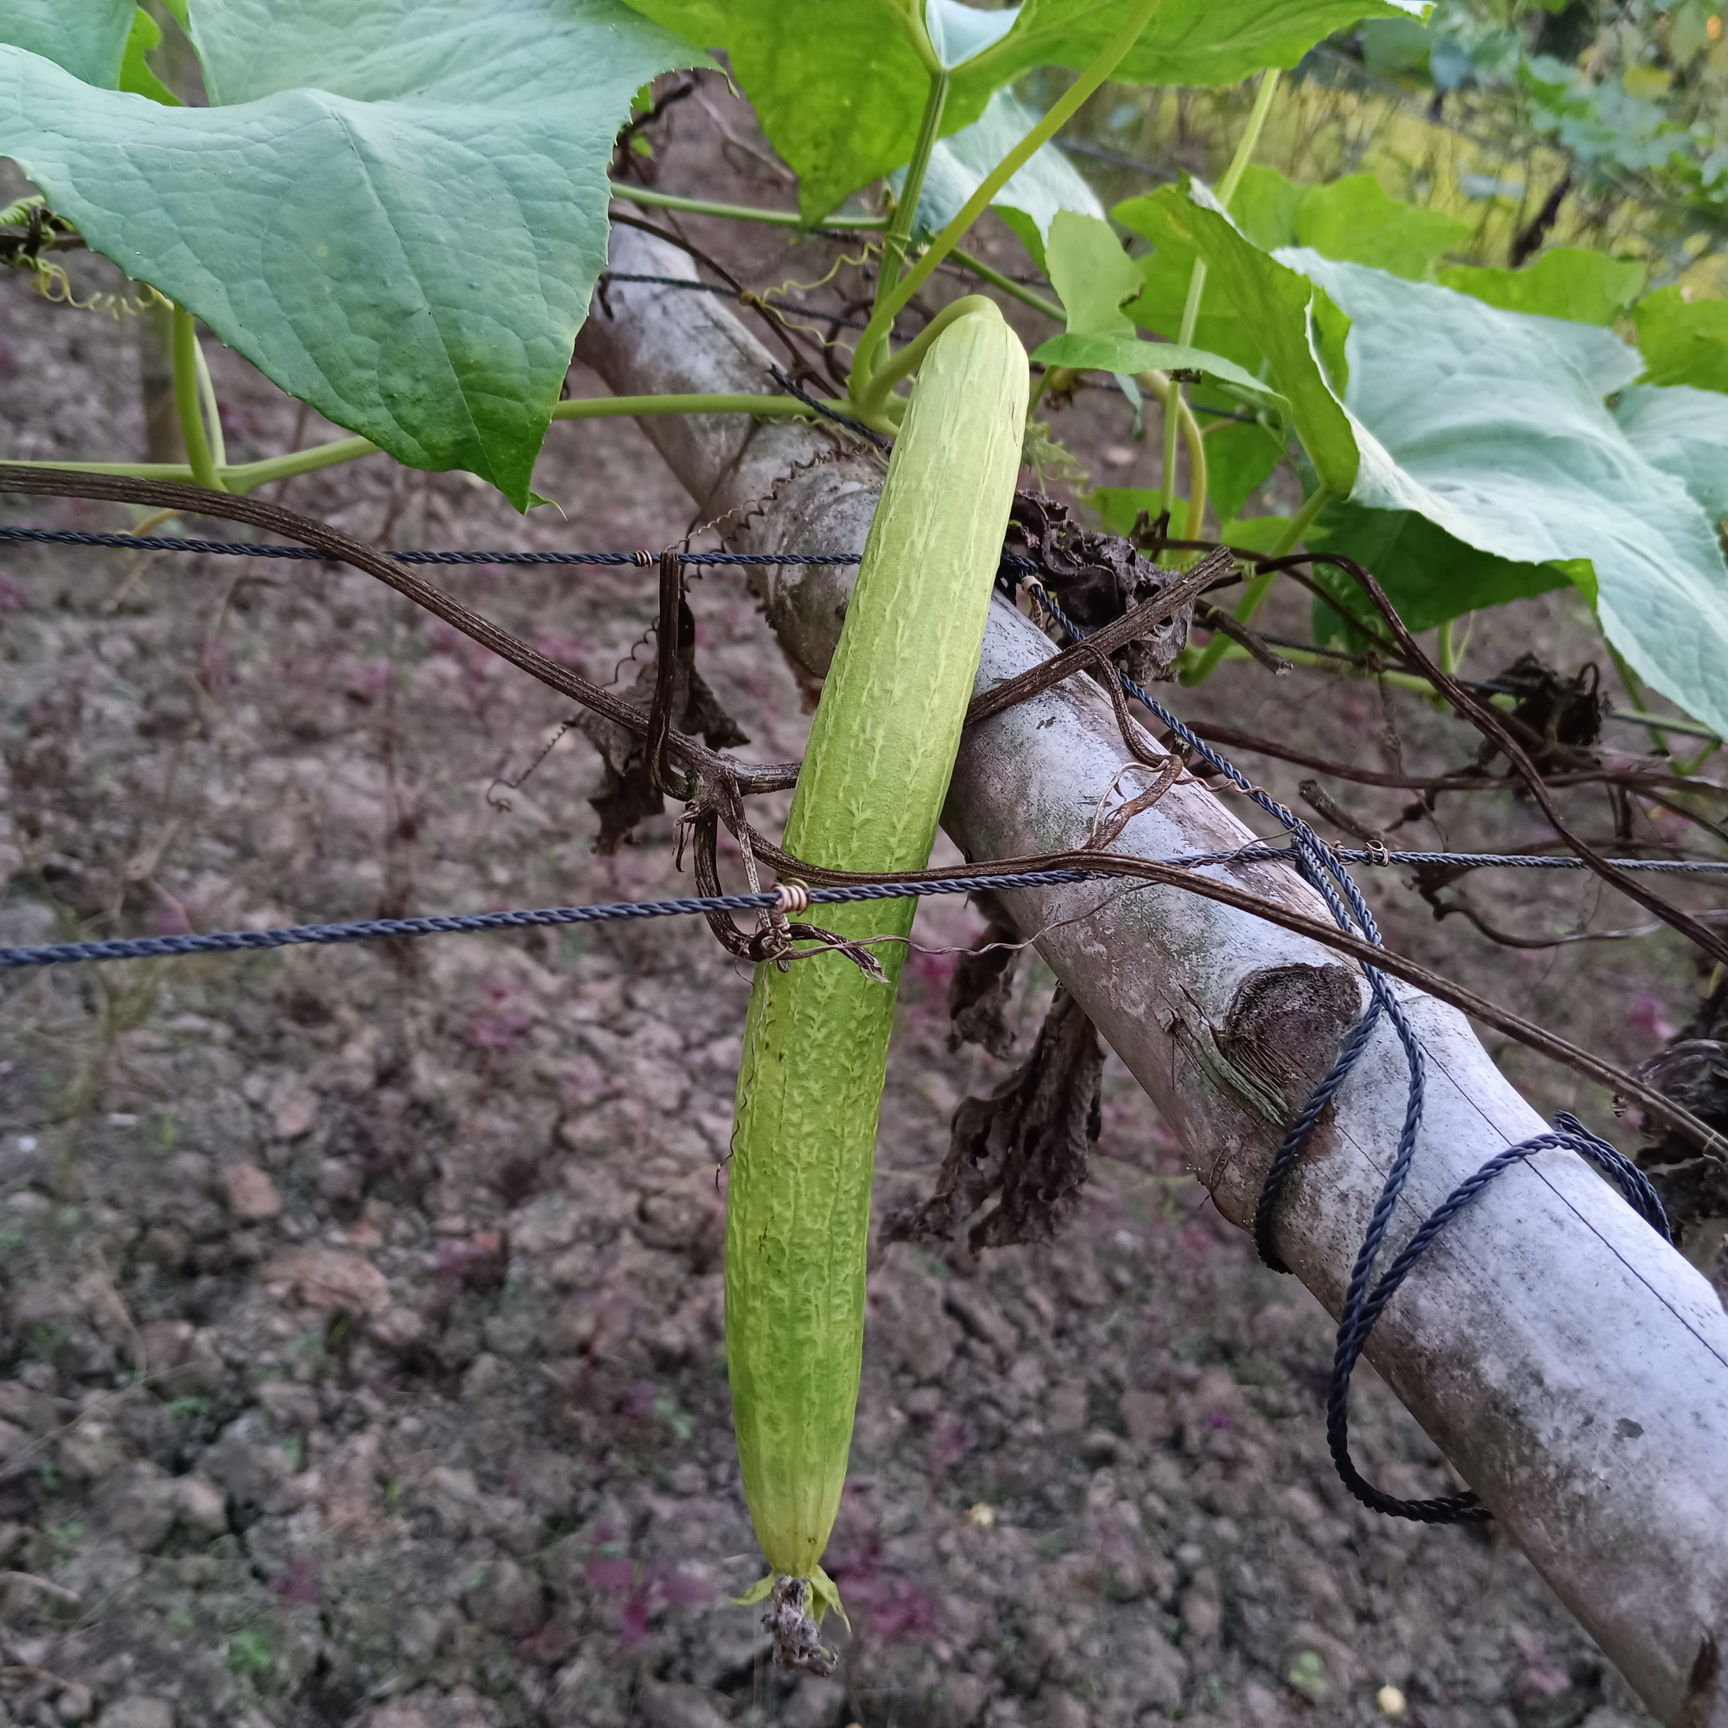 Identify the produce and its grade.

luffa, fresh
